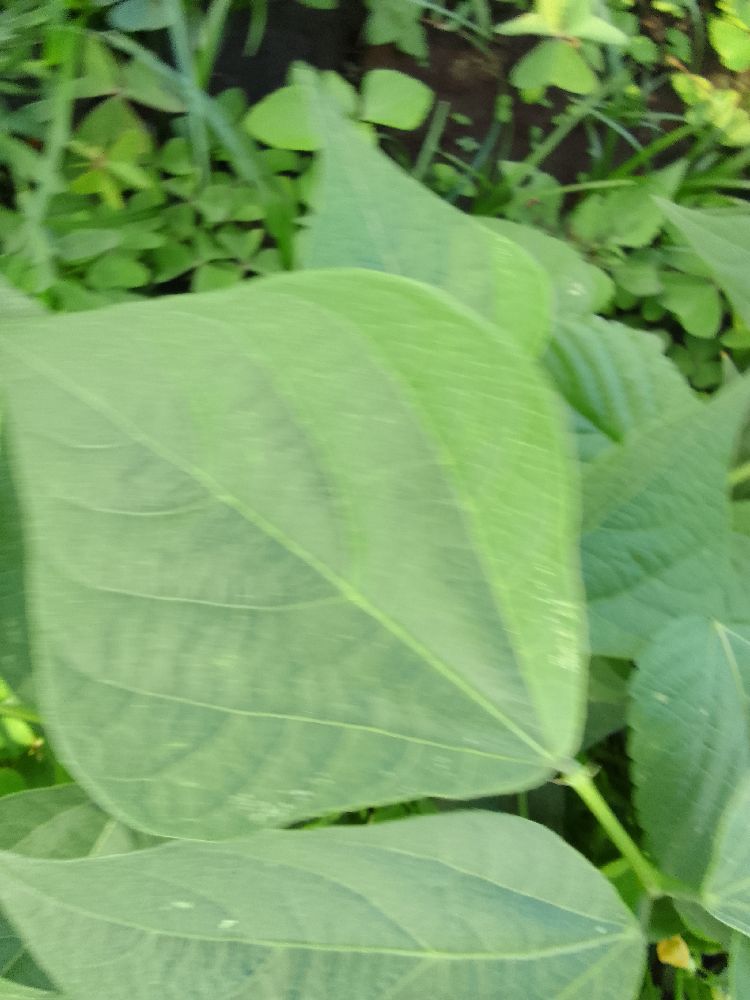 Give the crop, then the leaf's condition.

common bean, healthy
